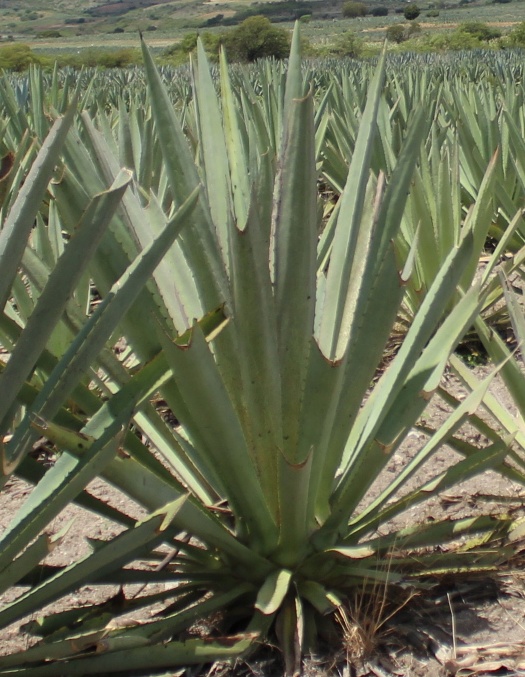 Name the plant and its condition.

agave, spotted
